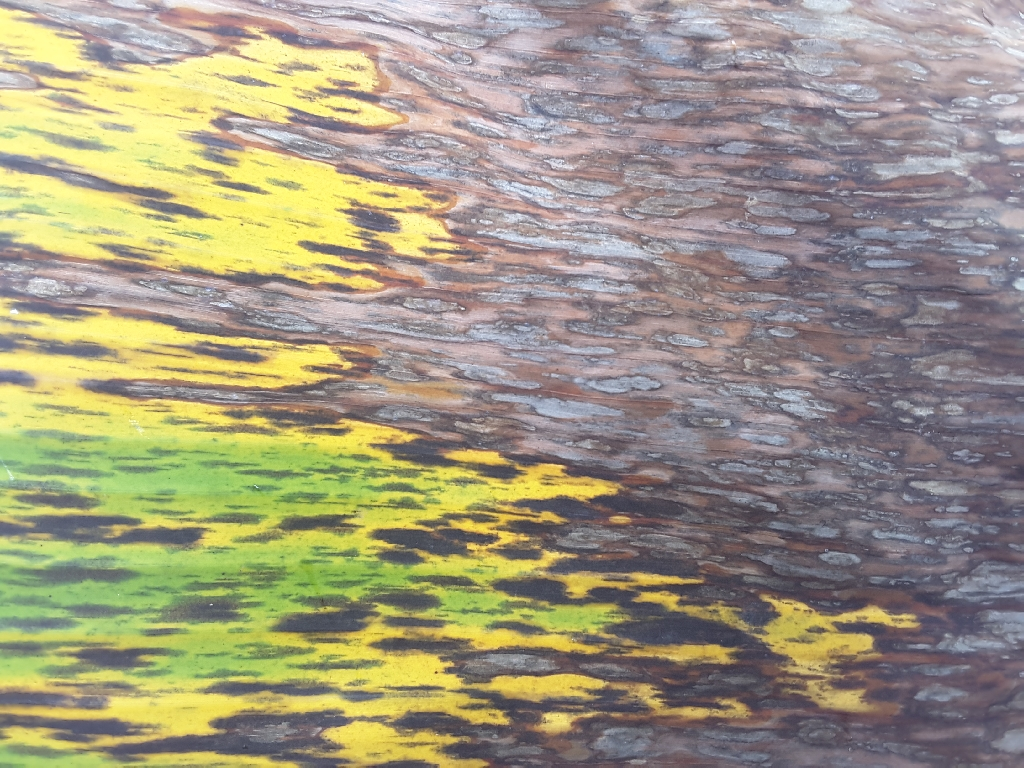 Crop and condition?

banana, black sigatoka
